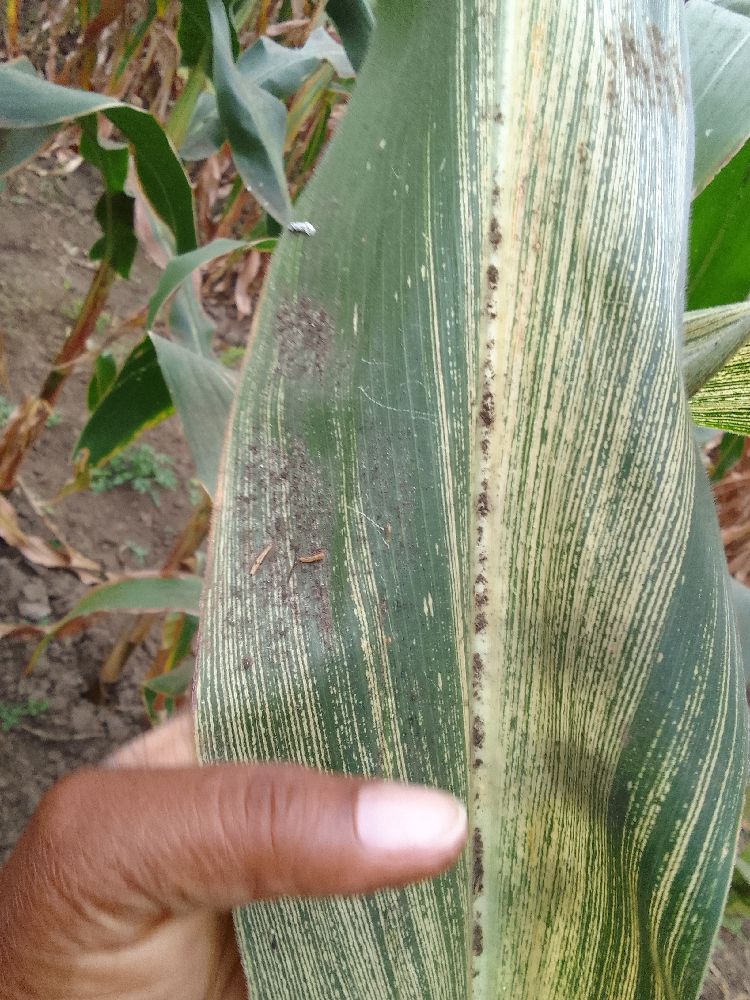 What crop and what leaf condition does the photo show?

maize, maize streak virus
